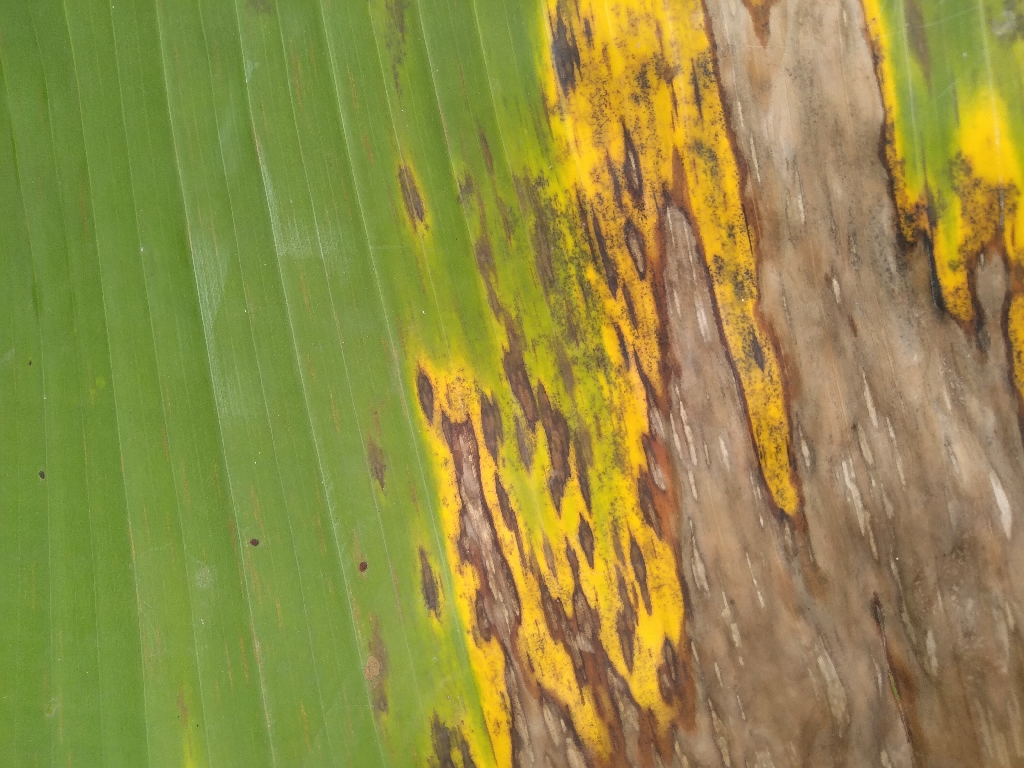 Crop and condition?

banana, black sigatoka
